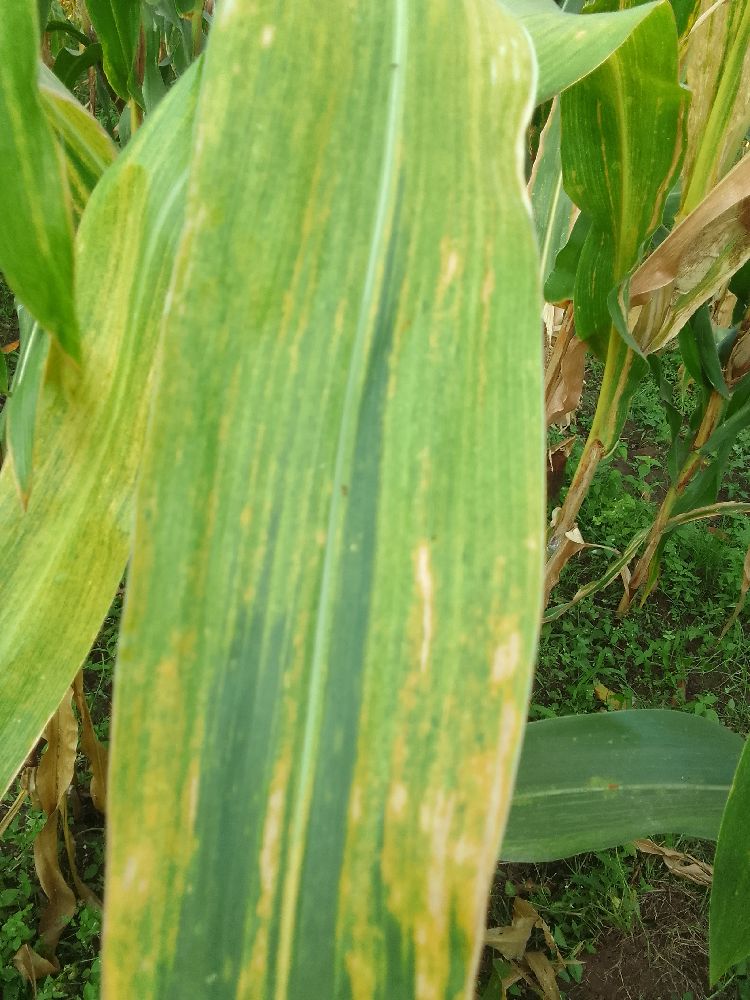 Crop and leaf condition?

maize, maize lethal necrosis
